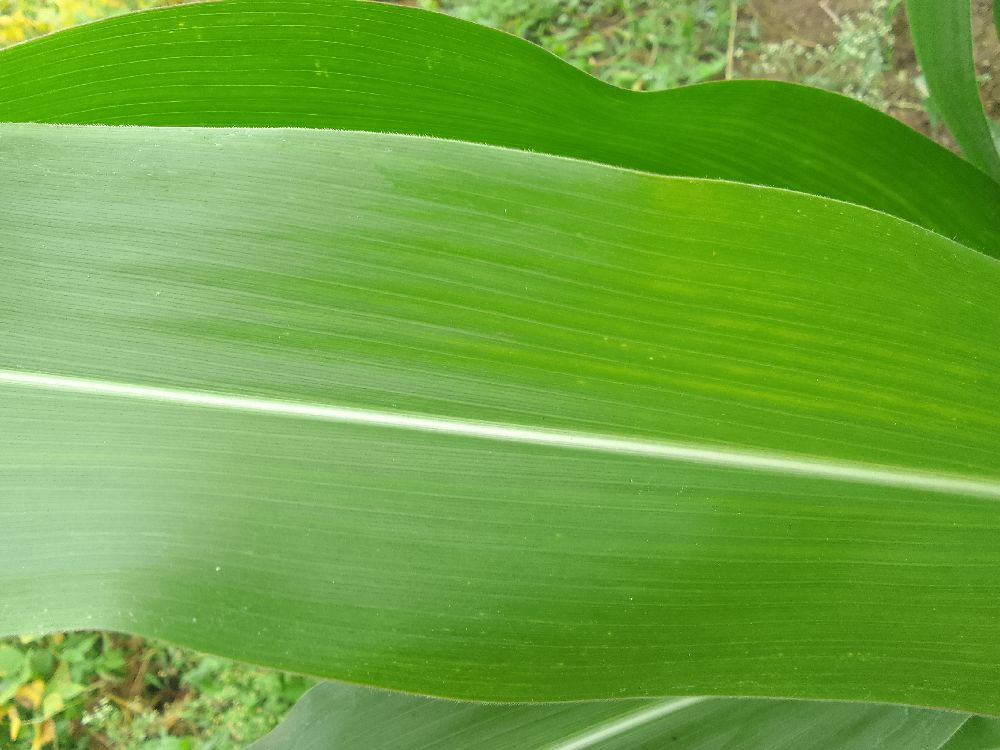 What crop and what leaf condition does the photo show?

maize, healthy
